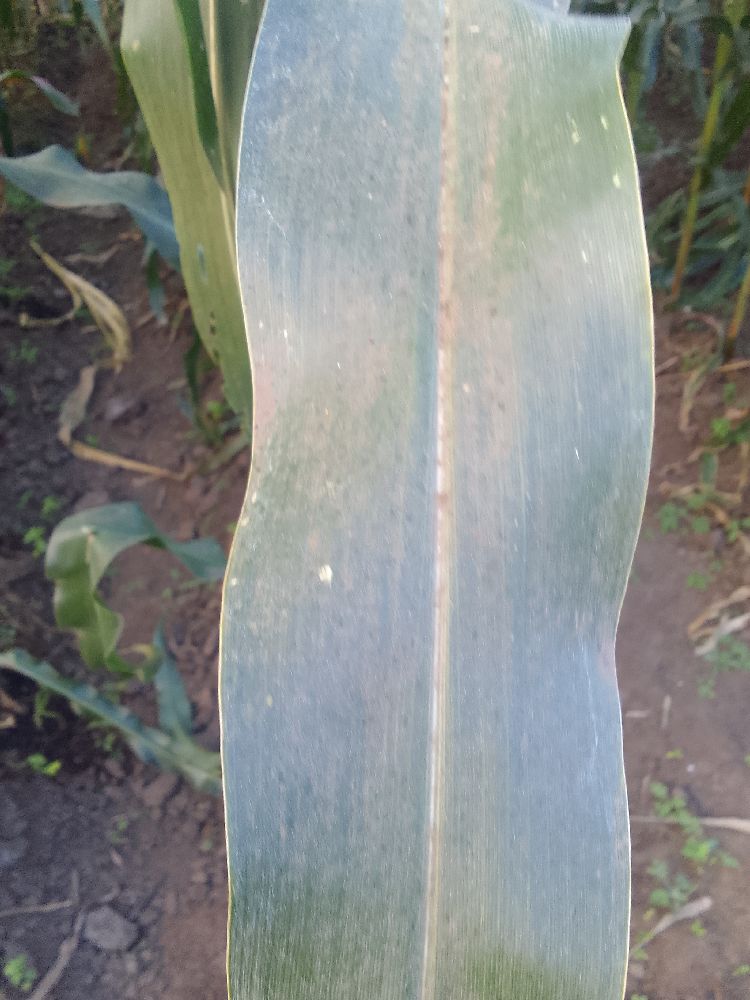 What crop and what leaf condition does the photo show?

maize, healthy
